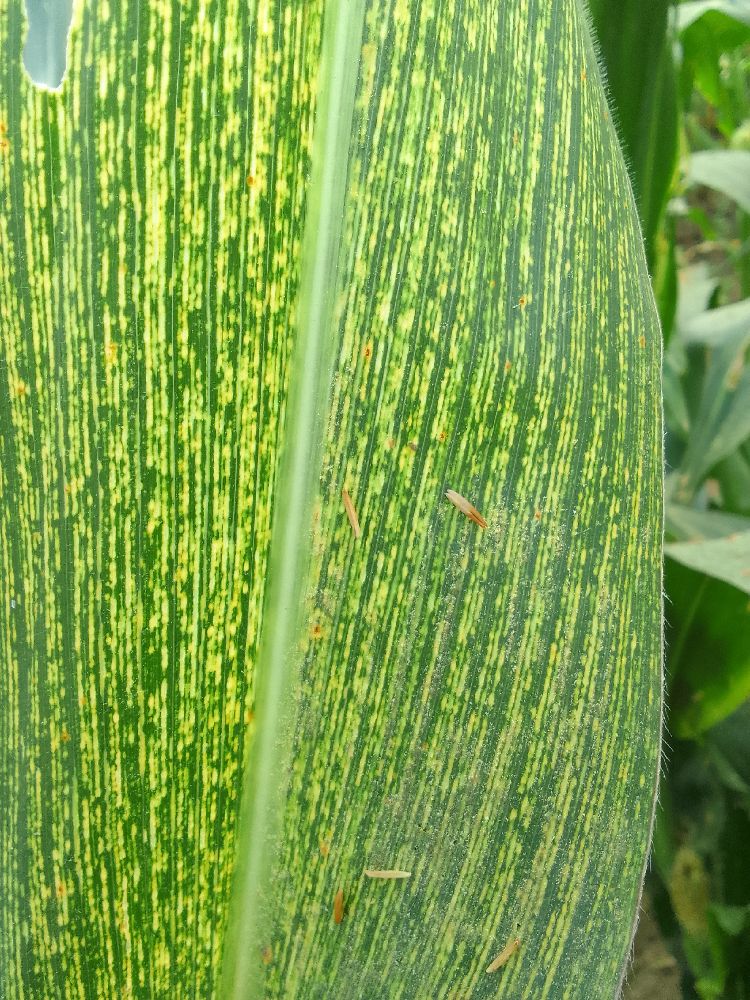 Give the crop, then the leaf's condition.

maize, maize streak virus
